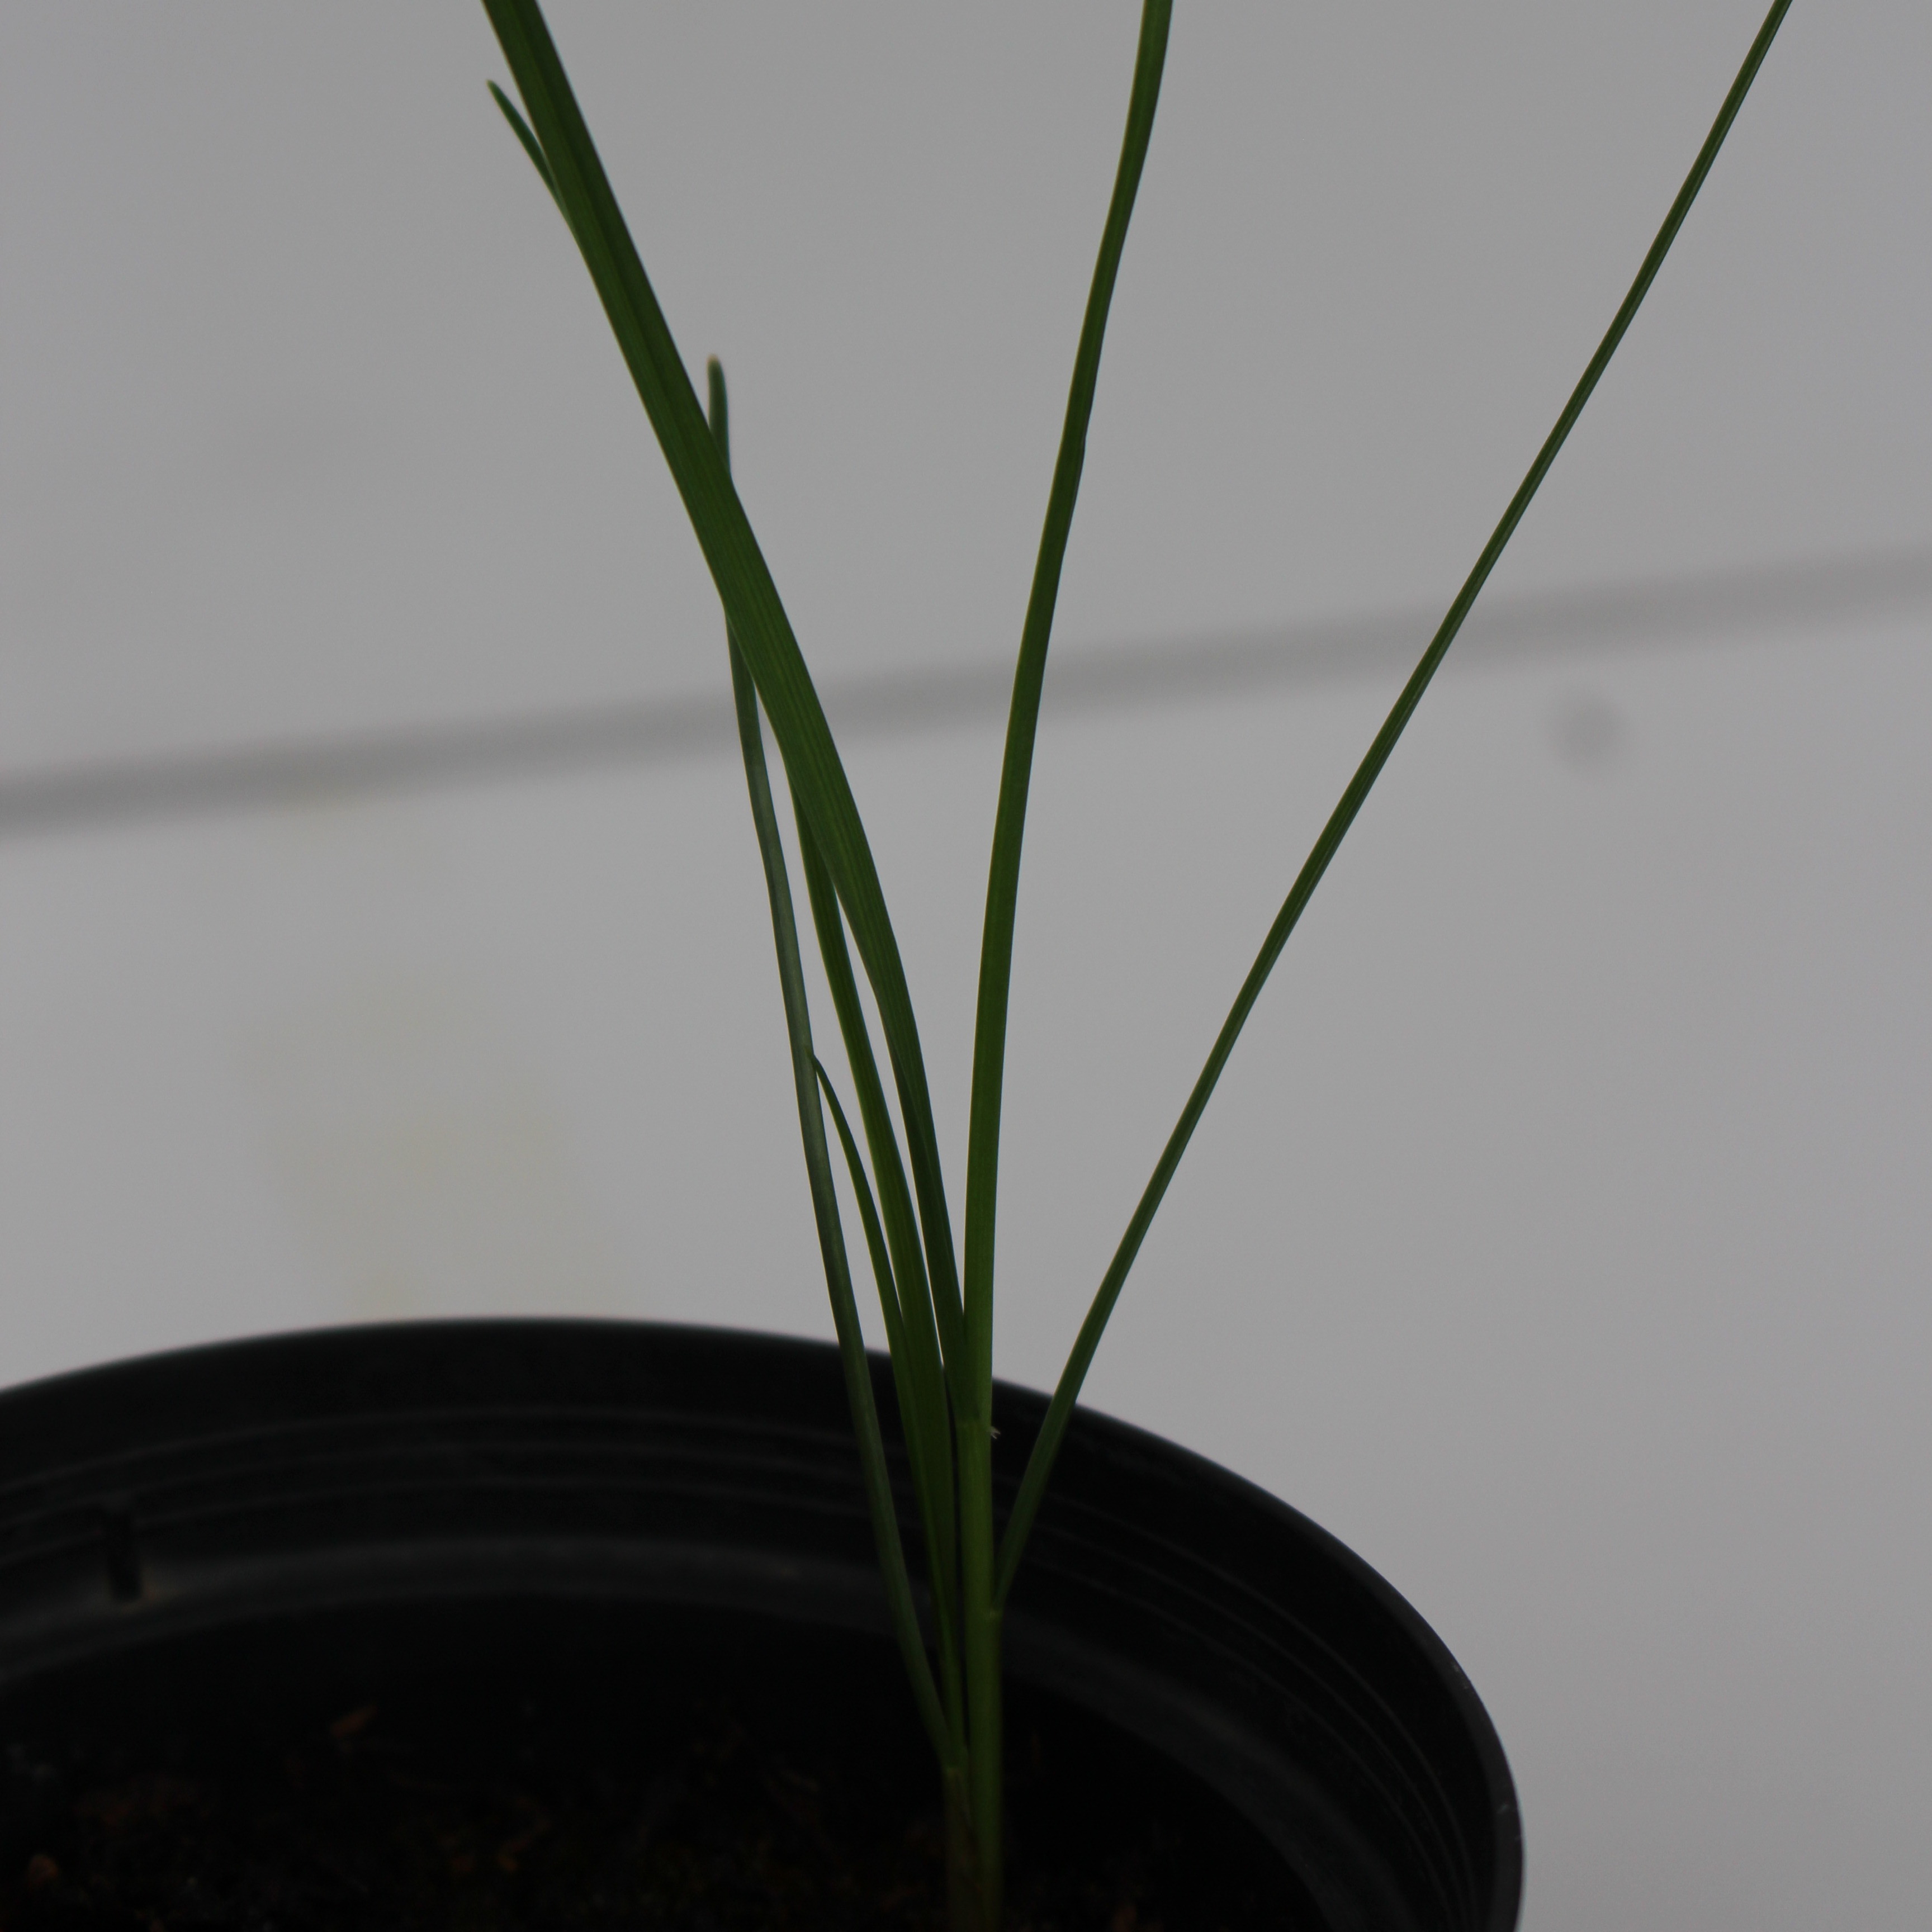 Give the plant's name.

Lolium multiflorum
